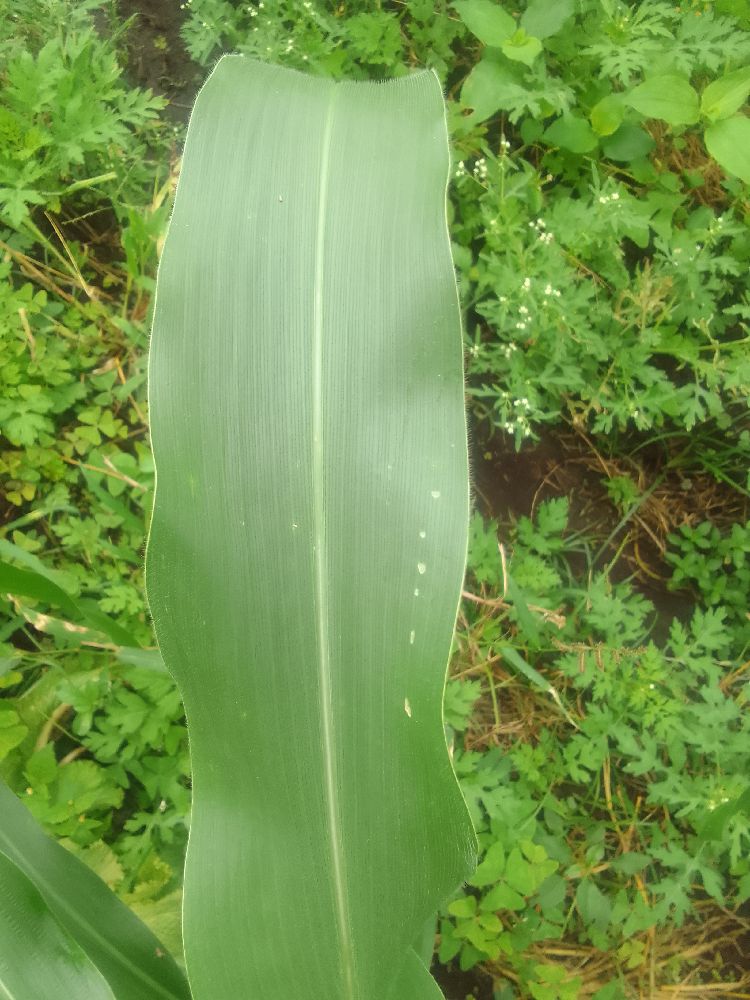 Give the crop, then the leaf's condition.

maize, healthy
